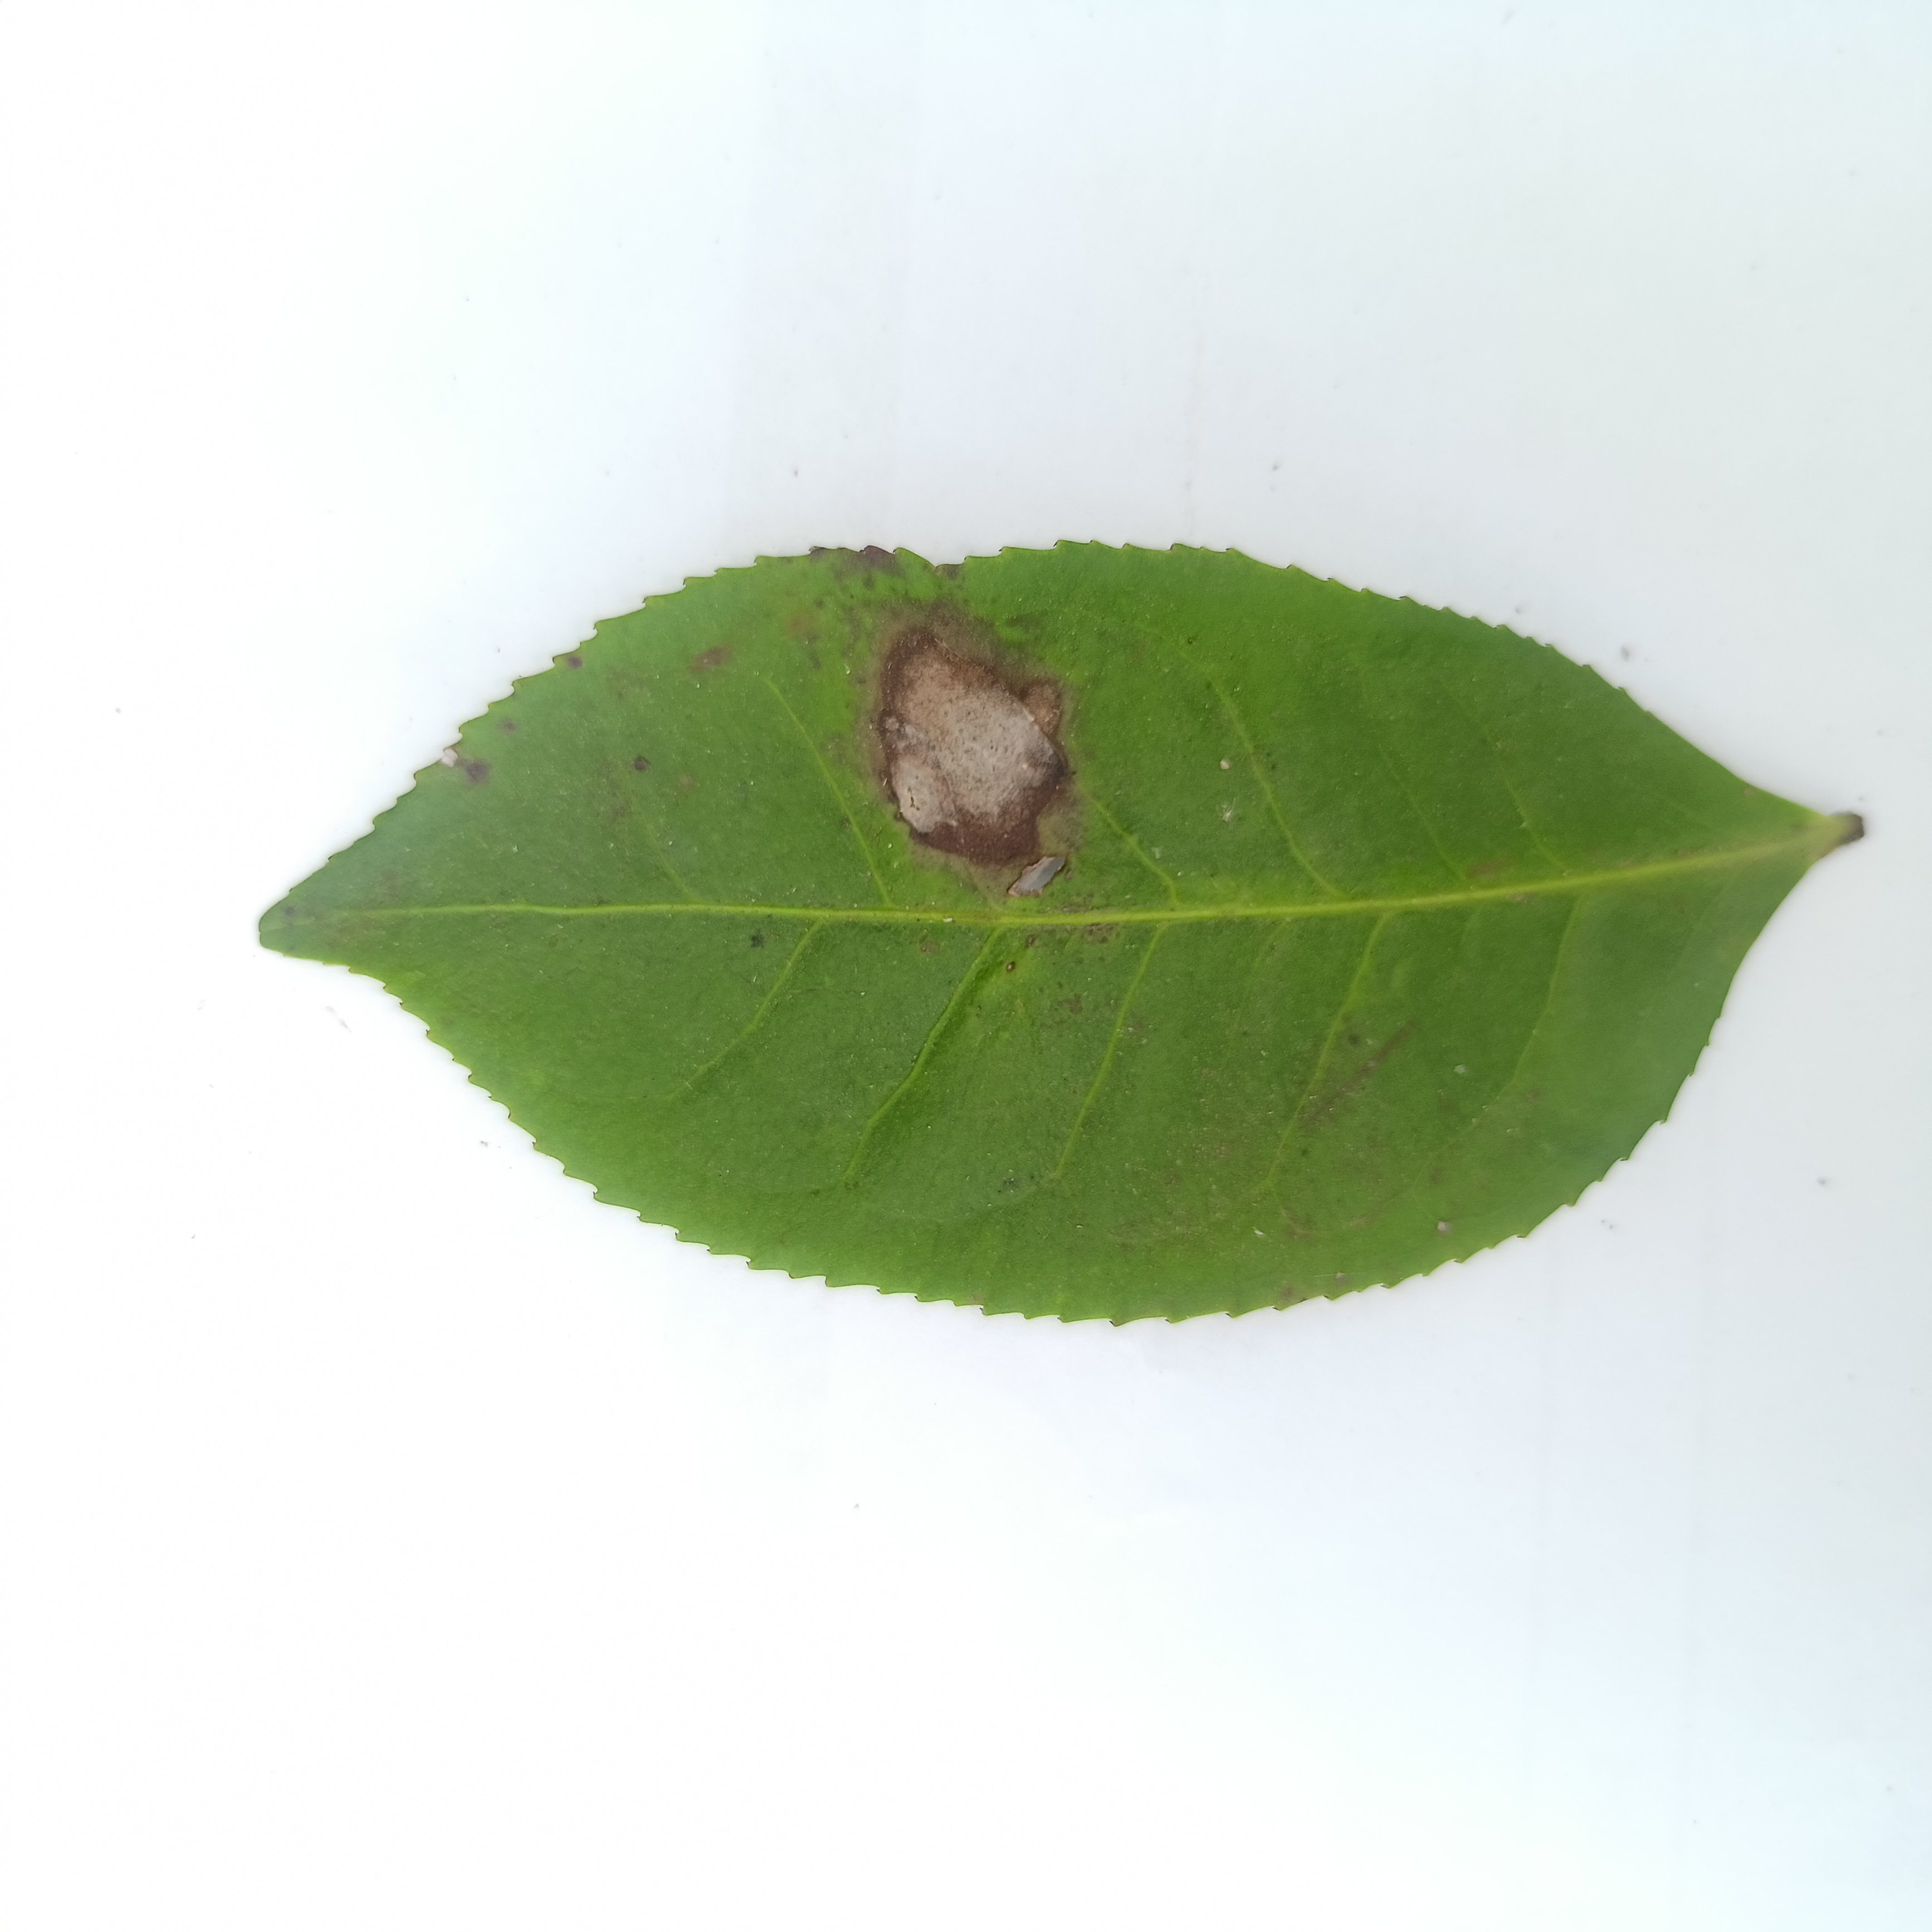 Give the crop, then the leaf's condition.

tea, brown blight
